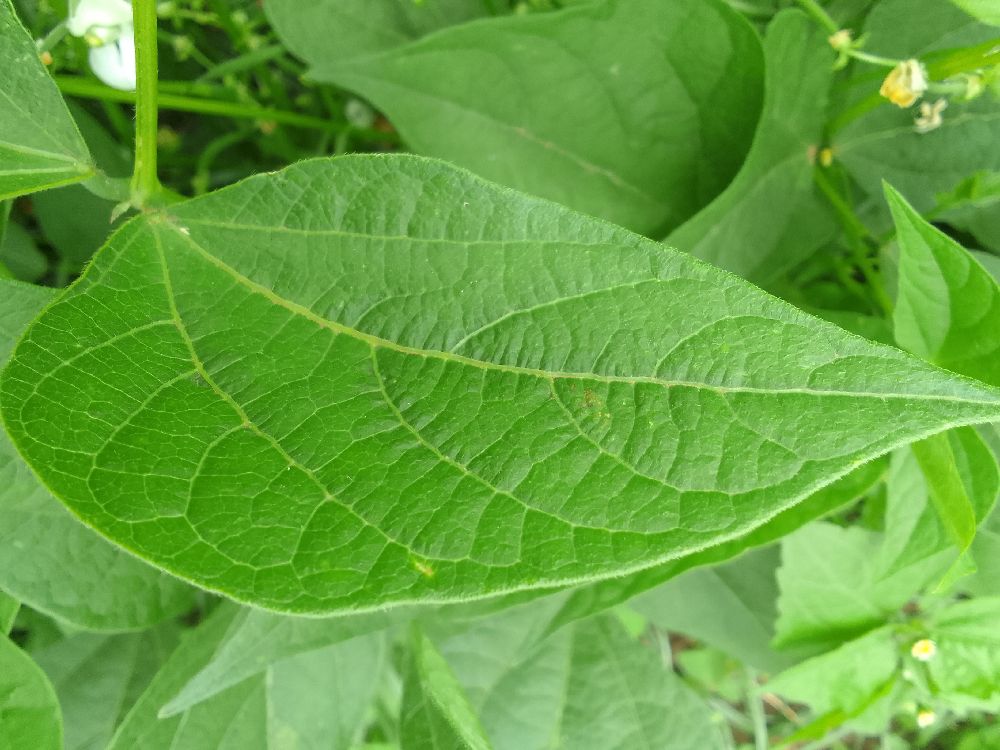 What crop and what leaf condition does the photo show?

common bean, healthy
